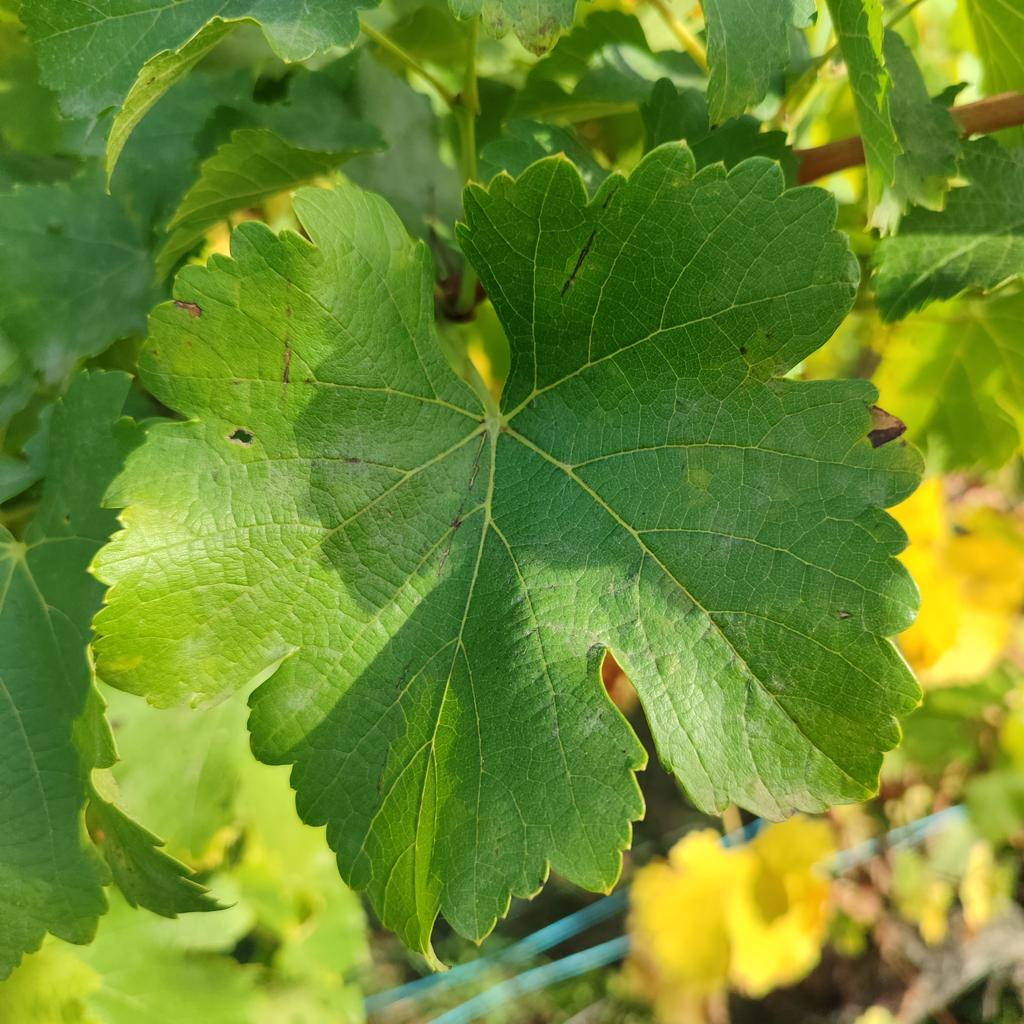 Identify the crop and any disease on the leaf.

grapevine, powdery mildew
